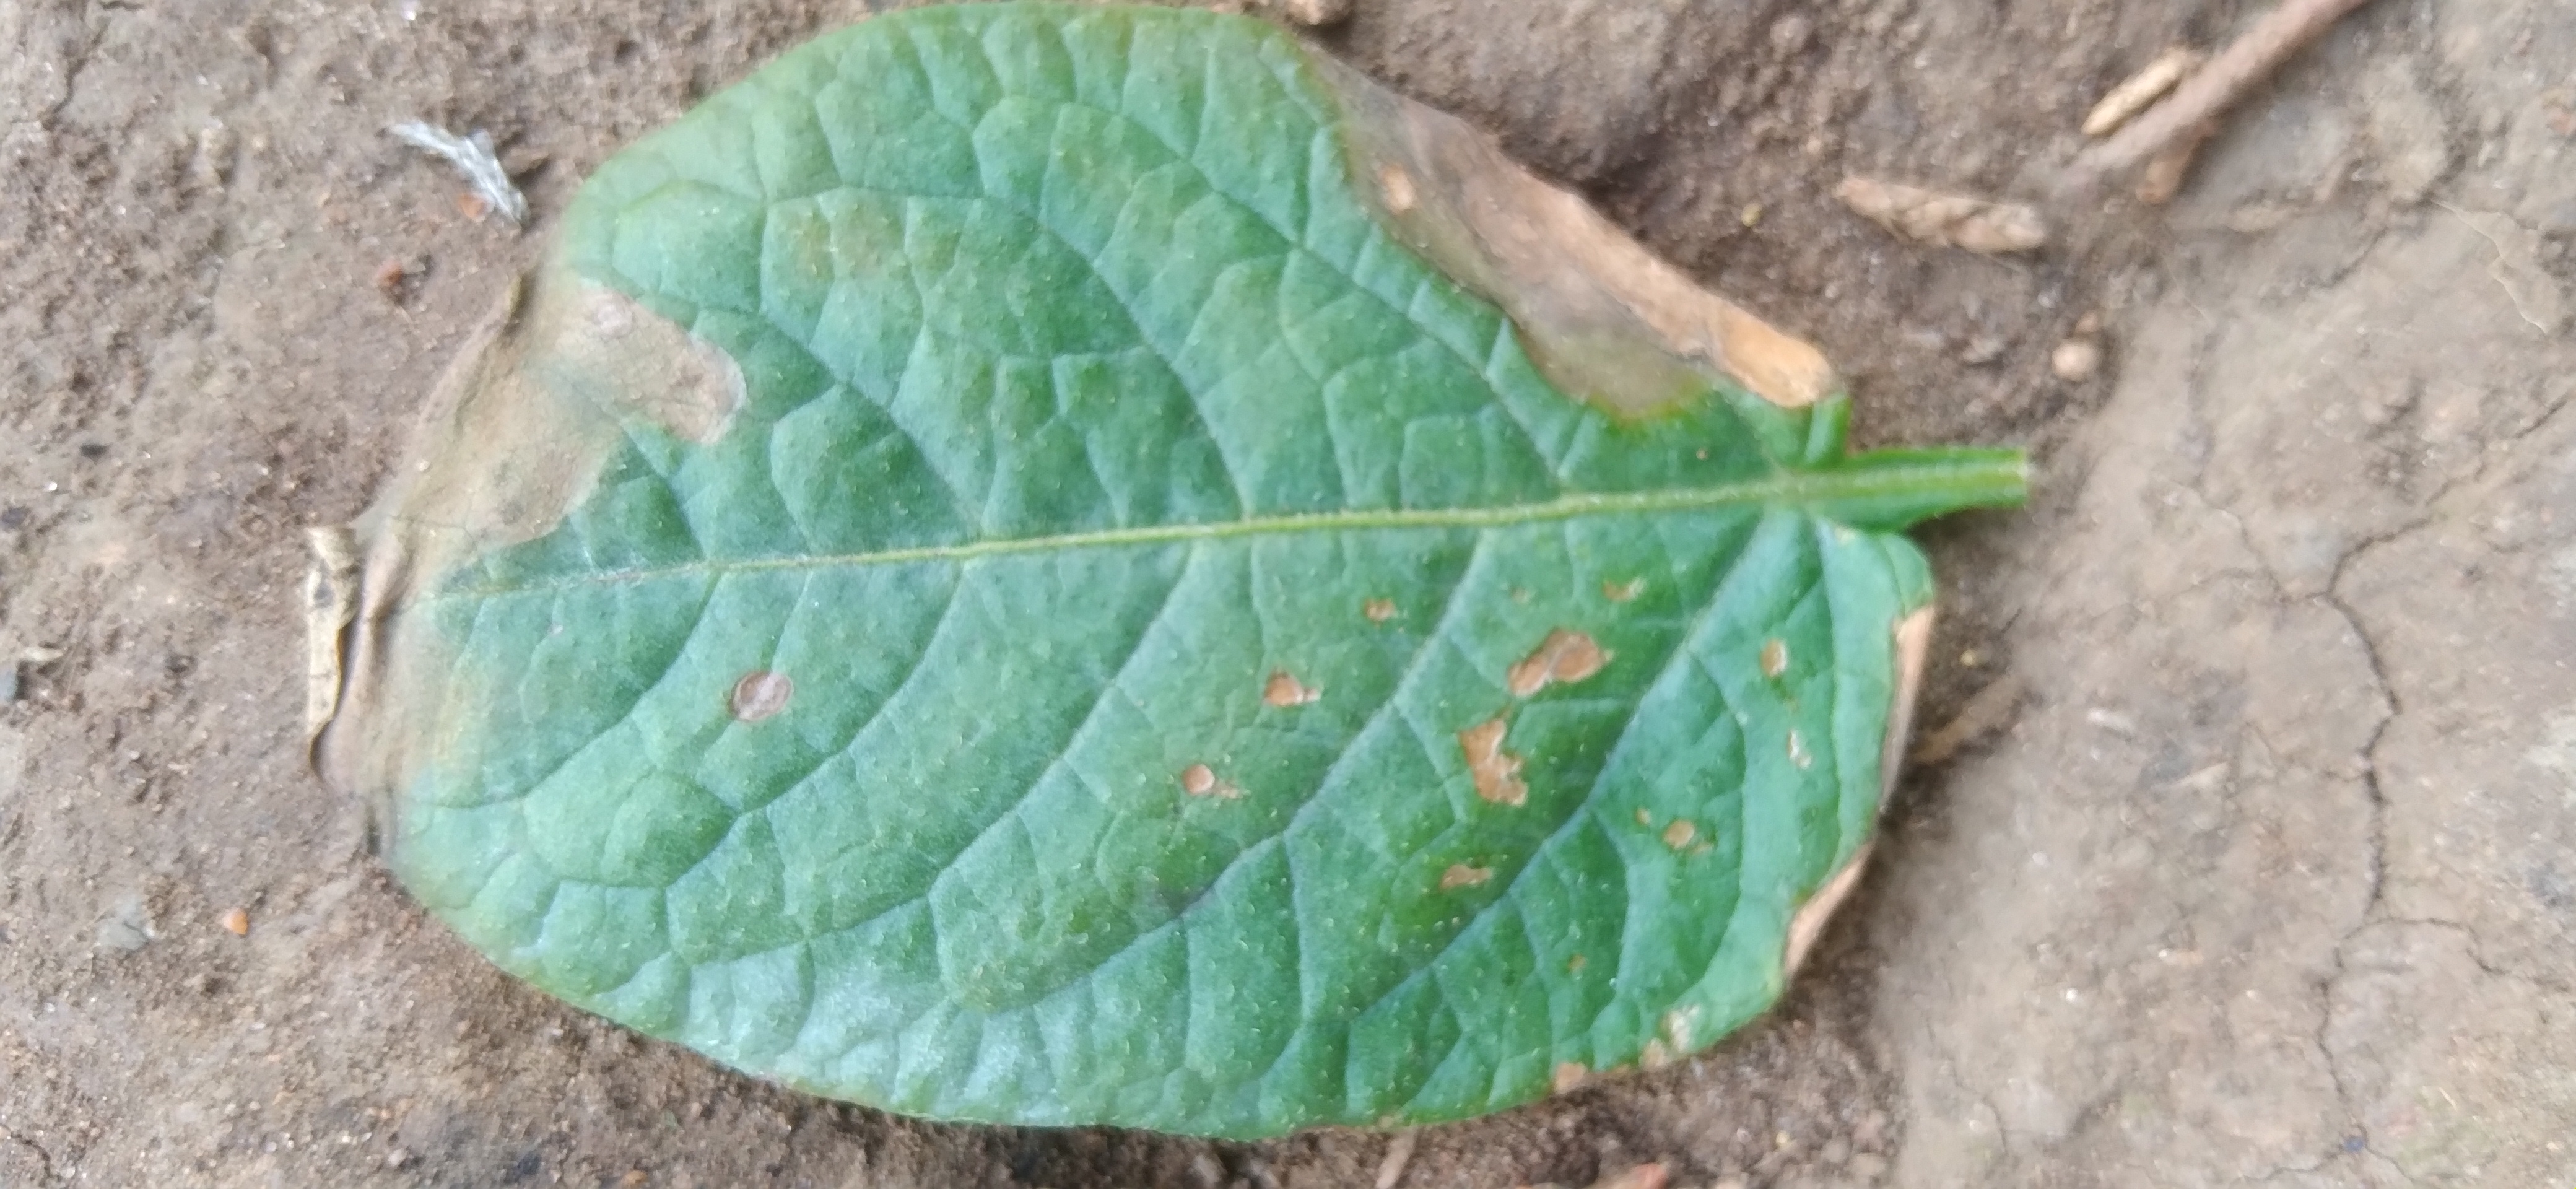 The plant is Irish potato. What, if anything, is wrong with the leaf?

early blight
